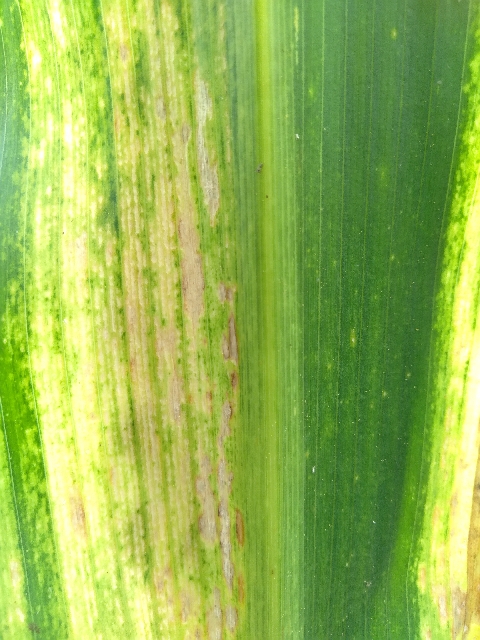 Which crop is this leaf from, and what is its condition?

maize, maize lethal necrosis
